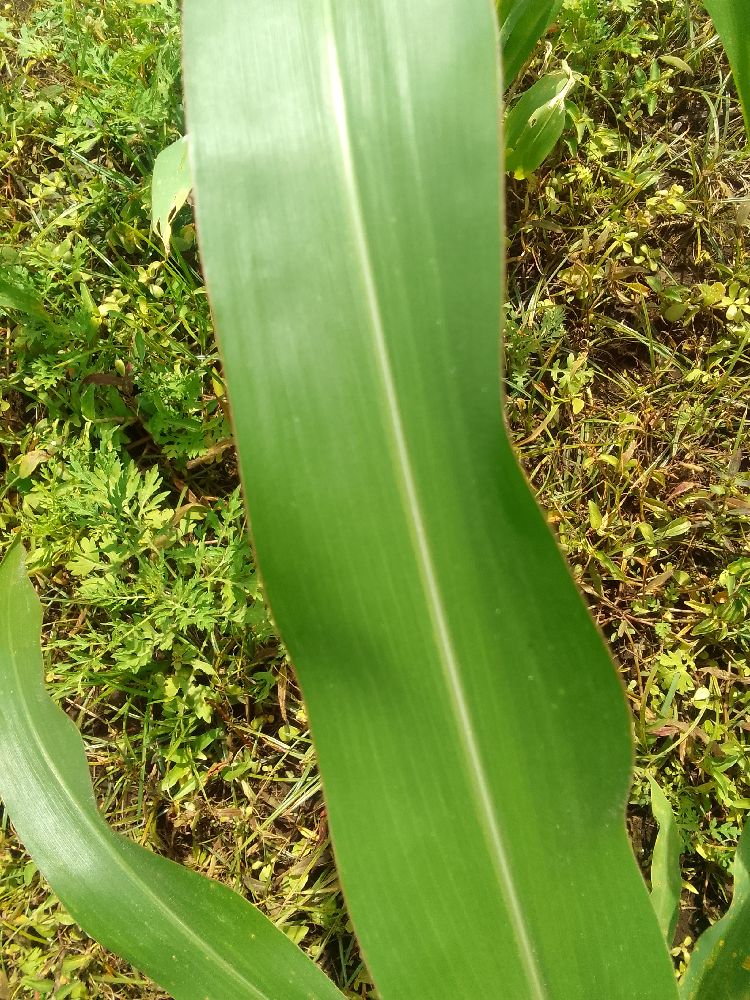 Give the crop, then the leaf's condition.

maize, healthy
